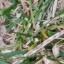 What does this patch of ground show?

grass
